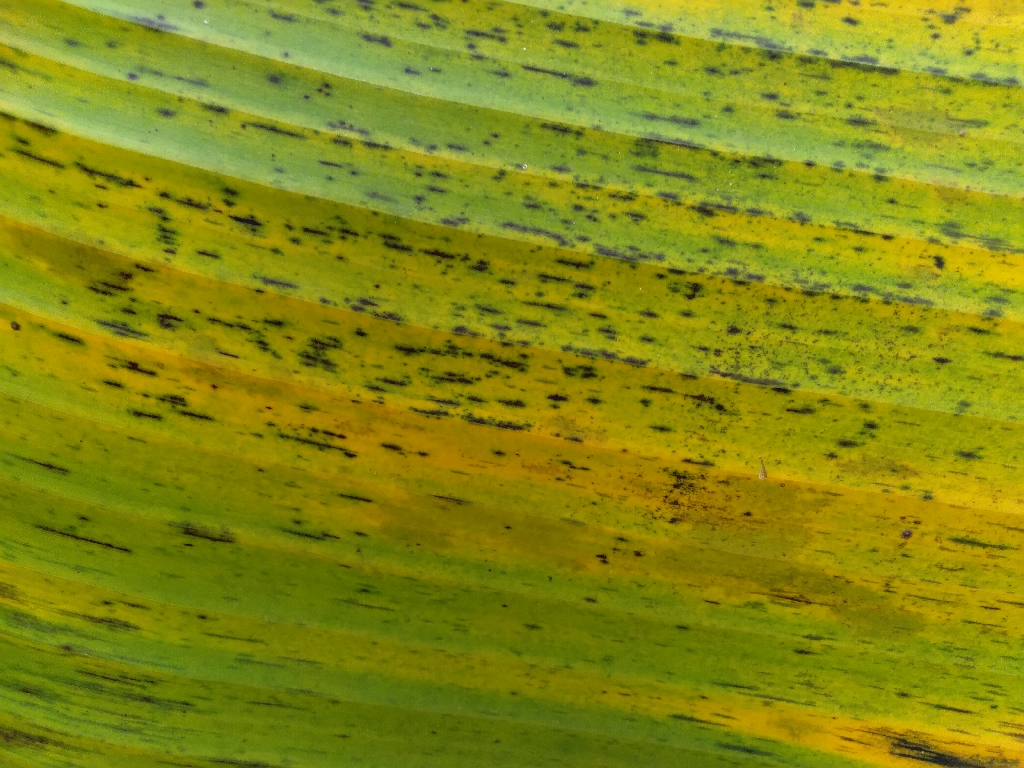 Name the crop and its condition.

banana, black sigatoka
